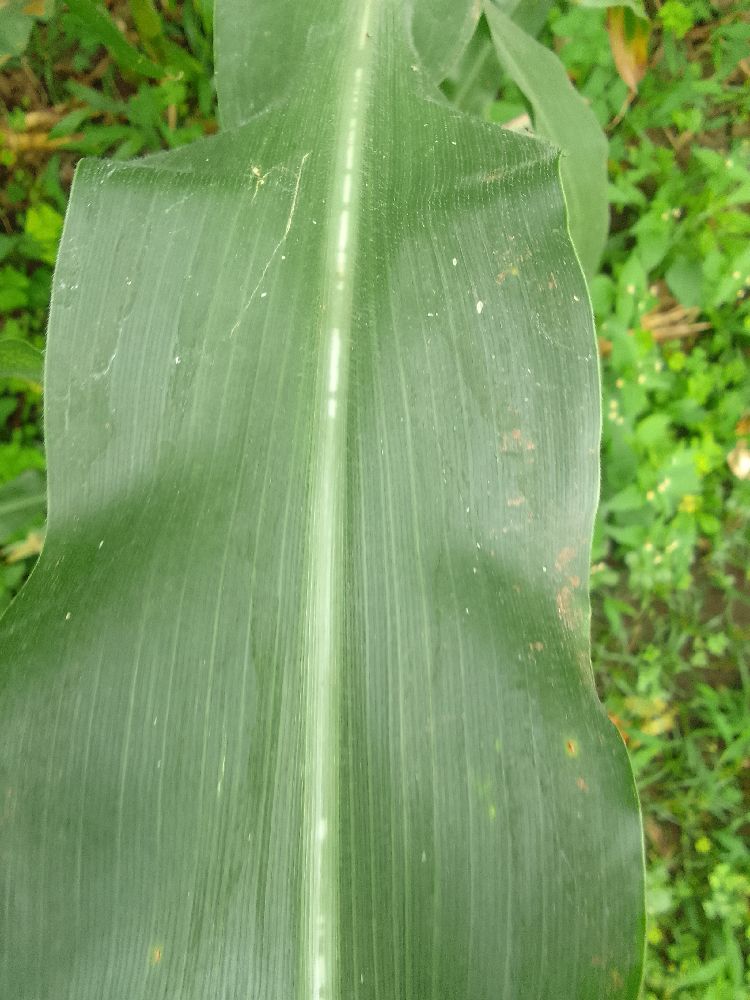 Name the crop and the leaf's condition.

maize, healthy
